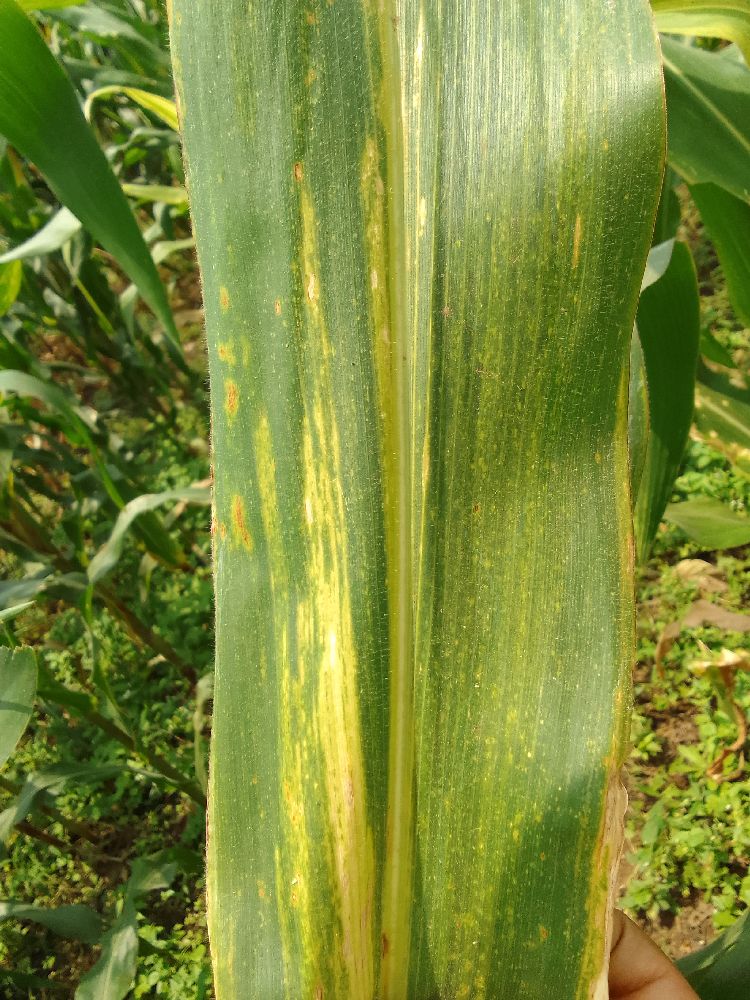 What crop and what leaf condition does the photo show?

maize, maize lethal necrosis
